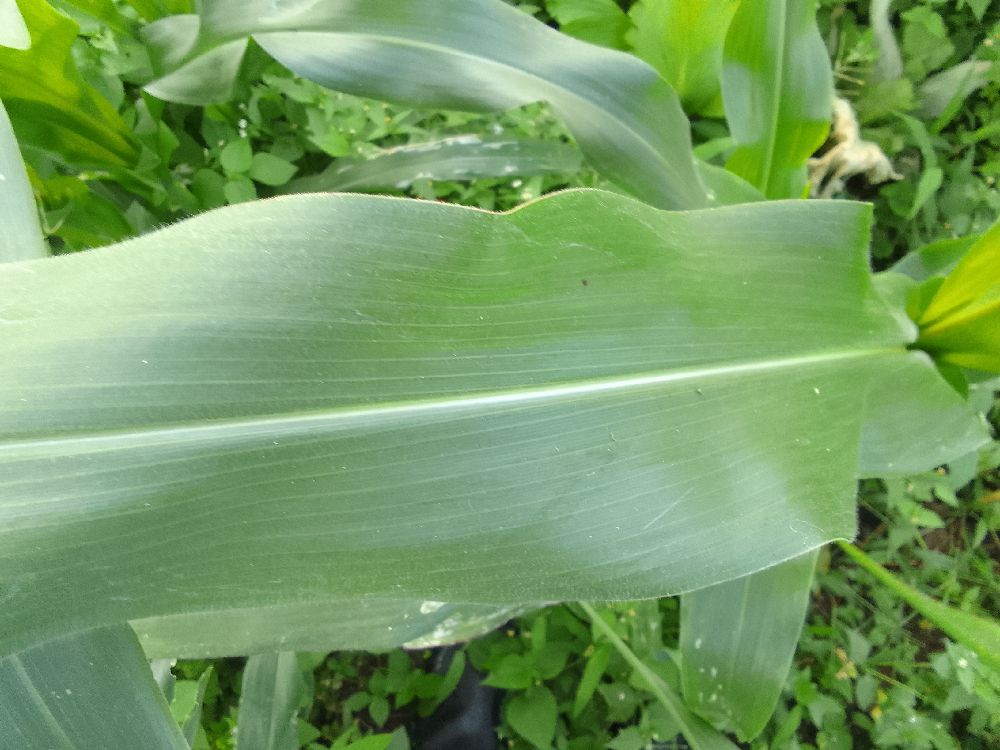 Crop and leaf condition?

maize, healthy
